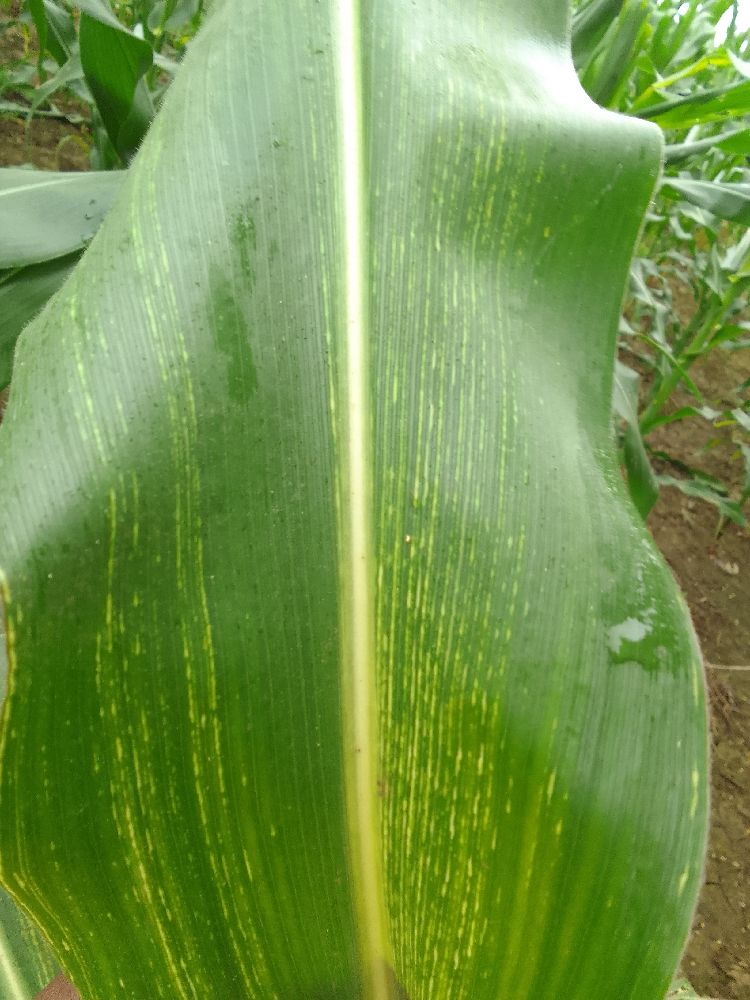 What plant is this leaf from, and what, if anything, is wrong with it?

maize, maize streak virus
